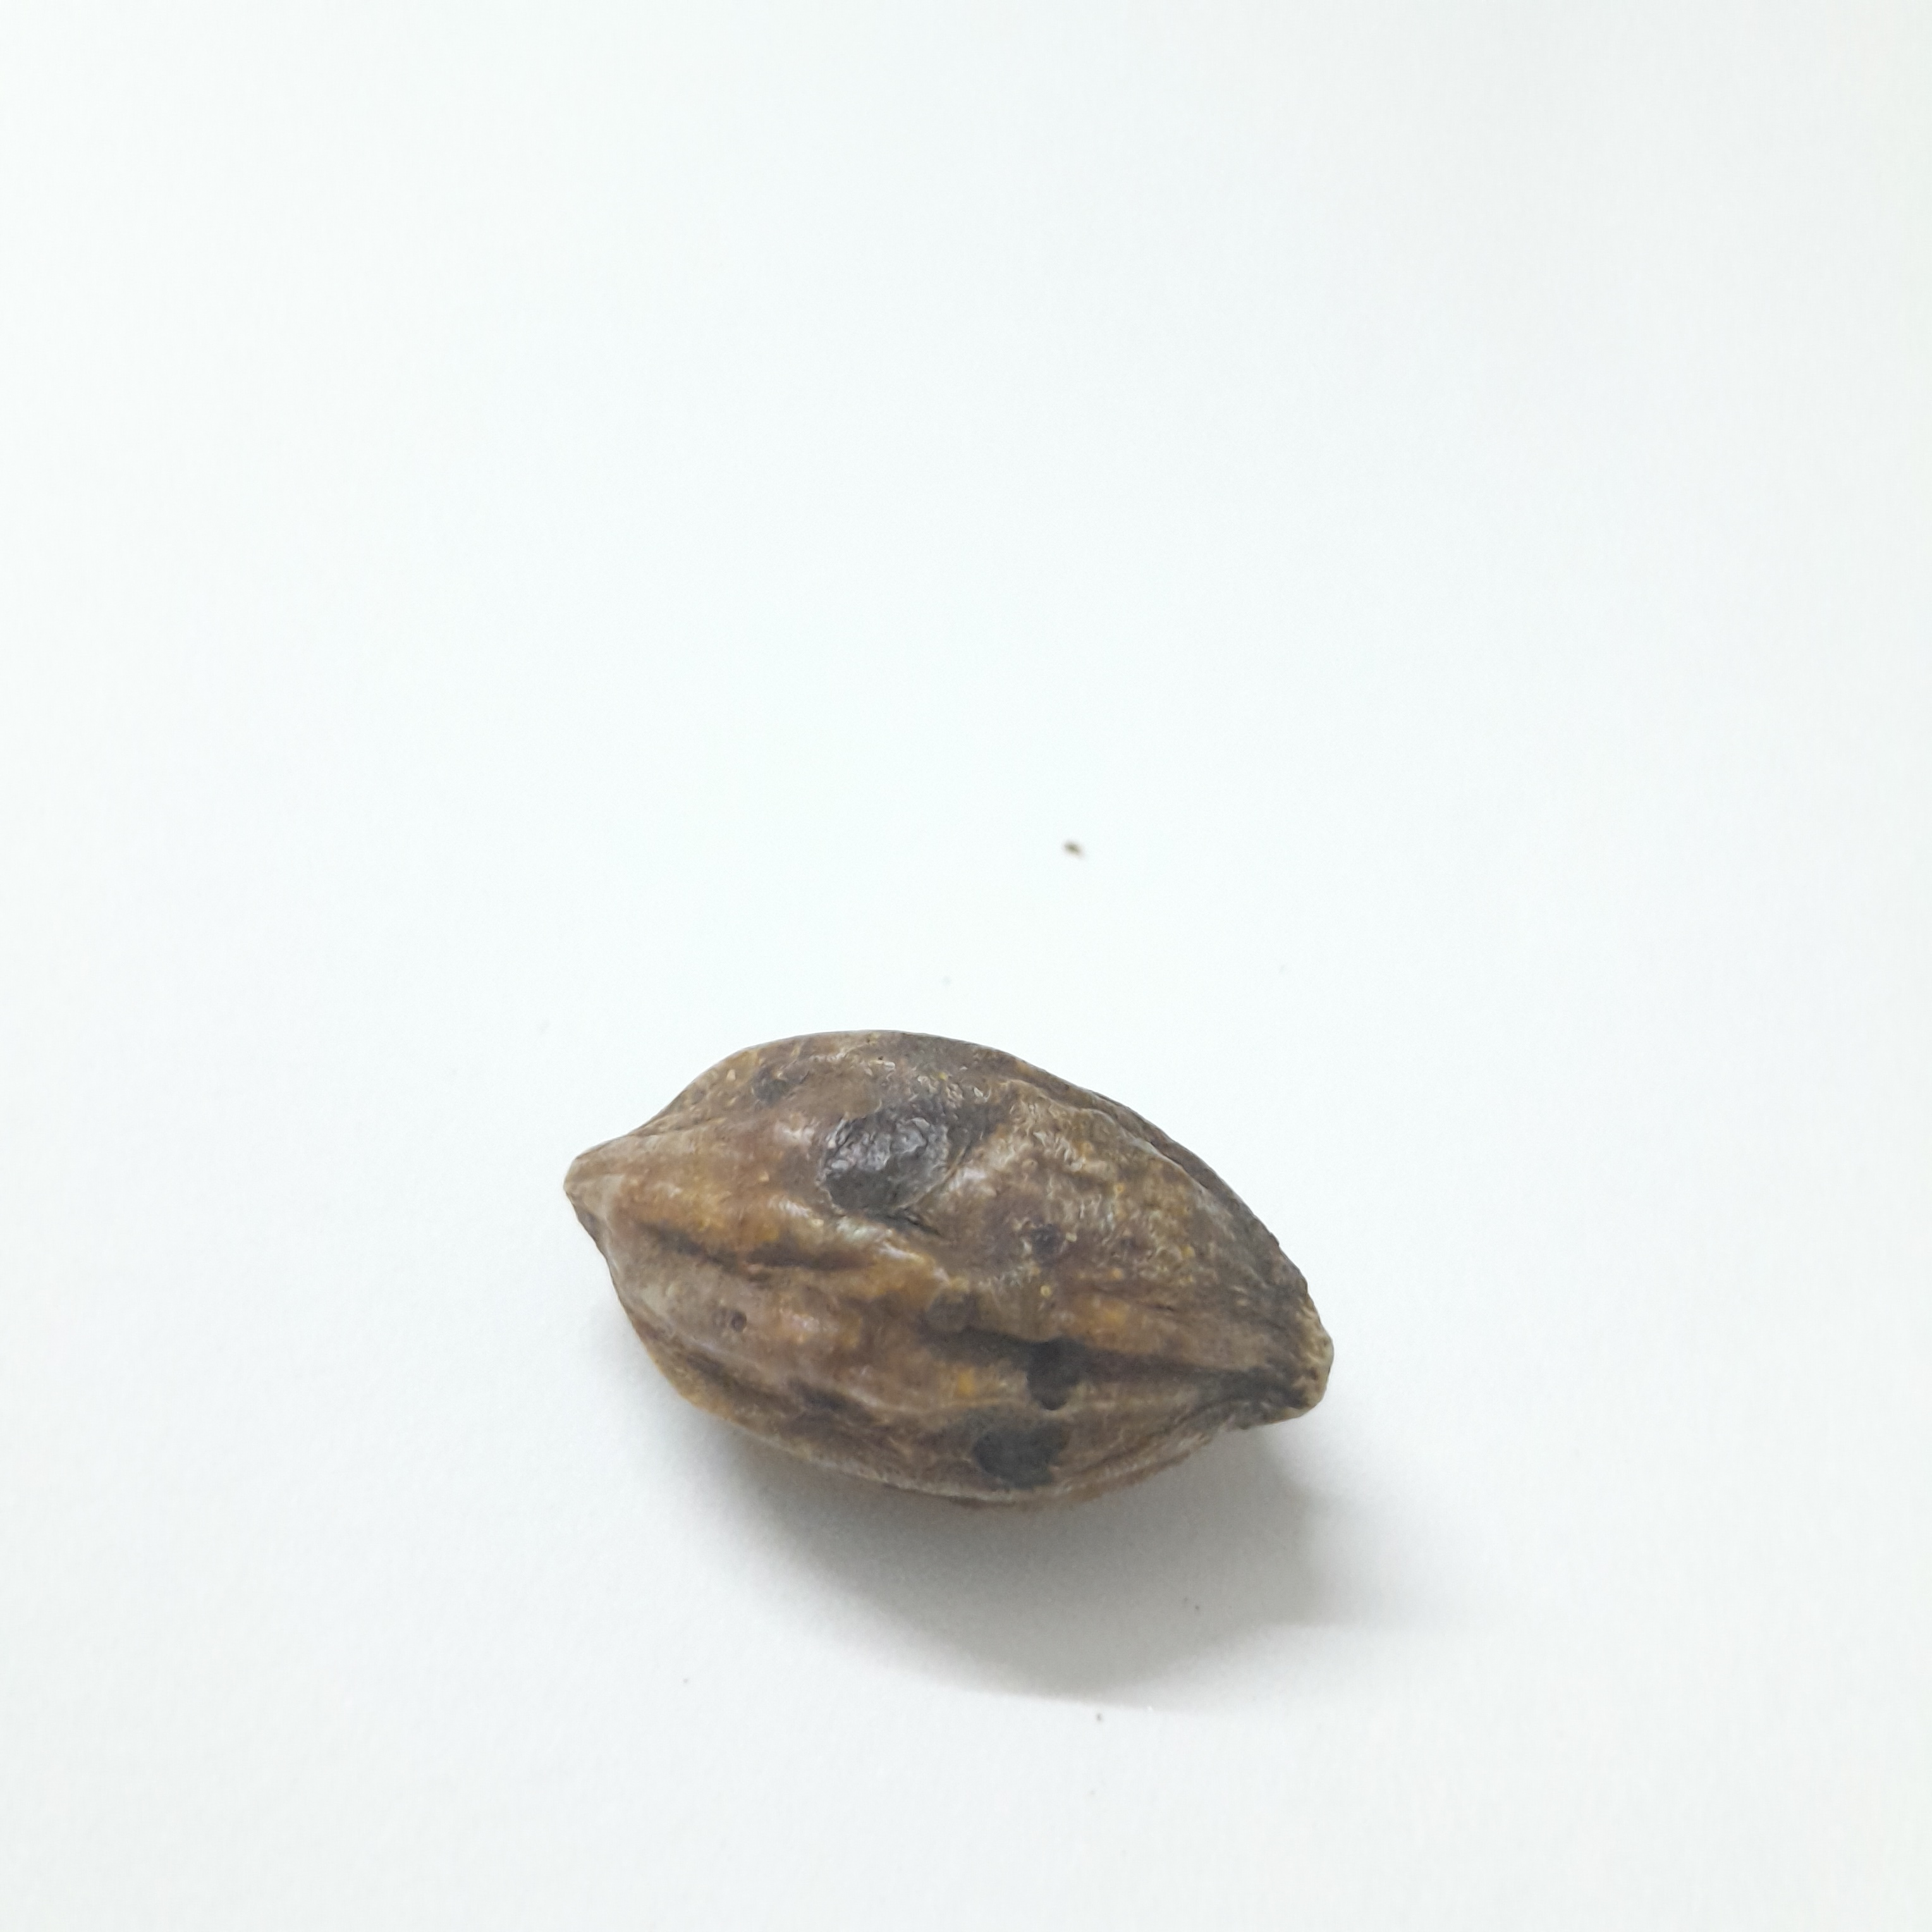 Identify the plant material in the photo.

hirdaa
